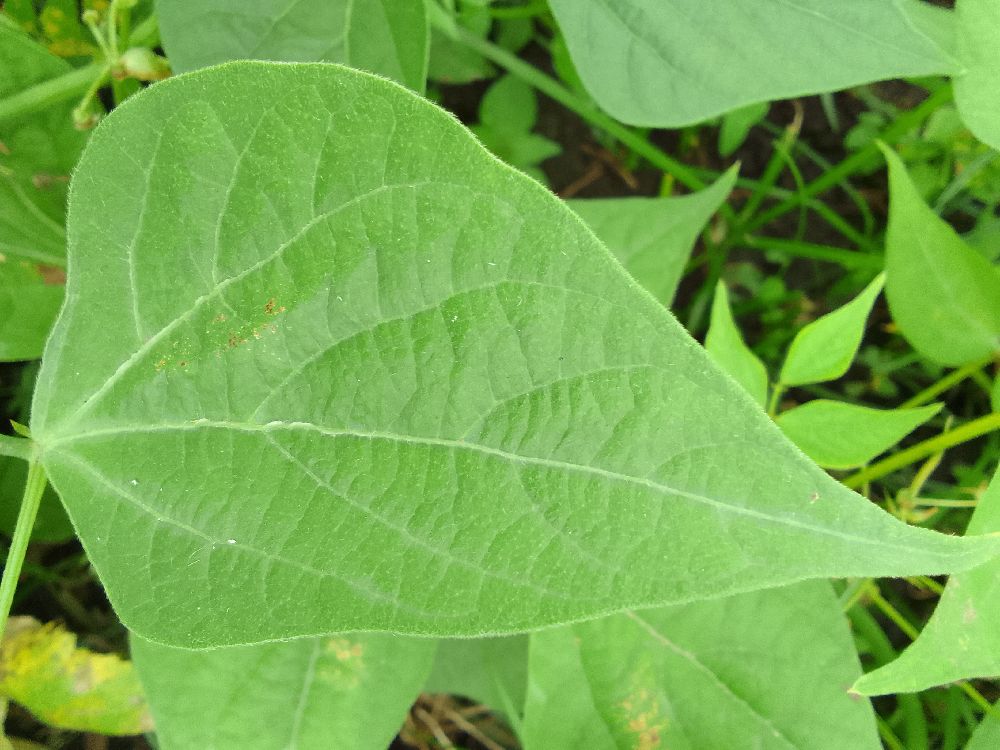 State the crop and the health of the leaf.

common bean, healthy
